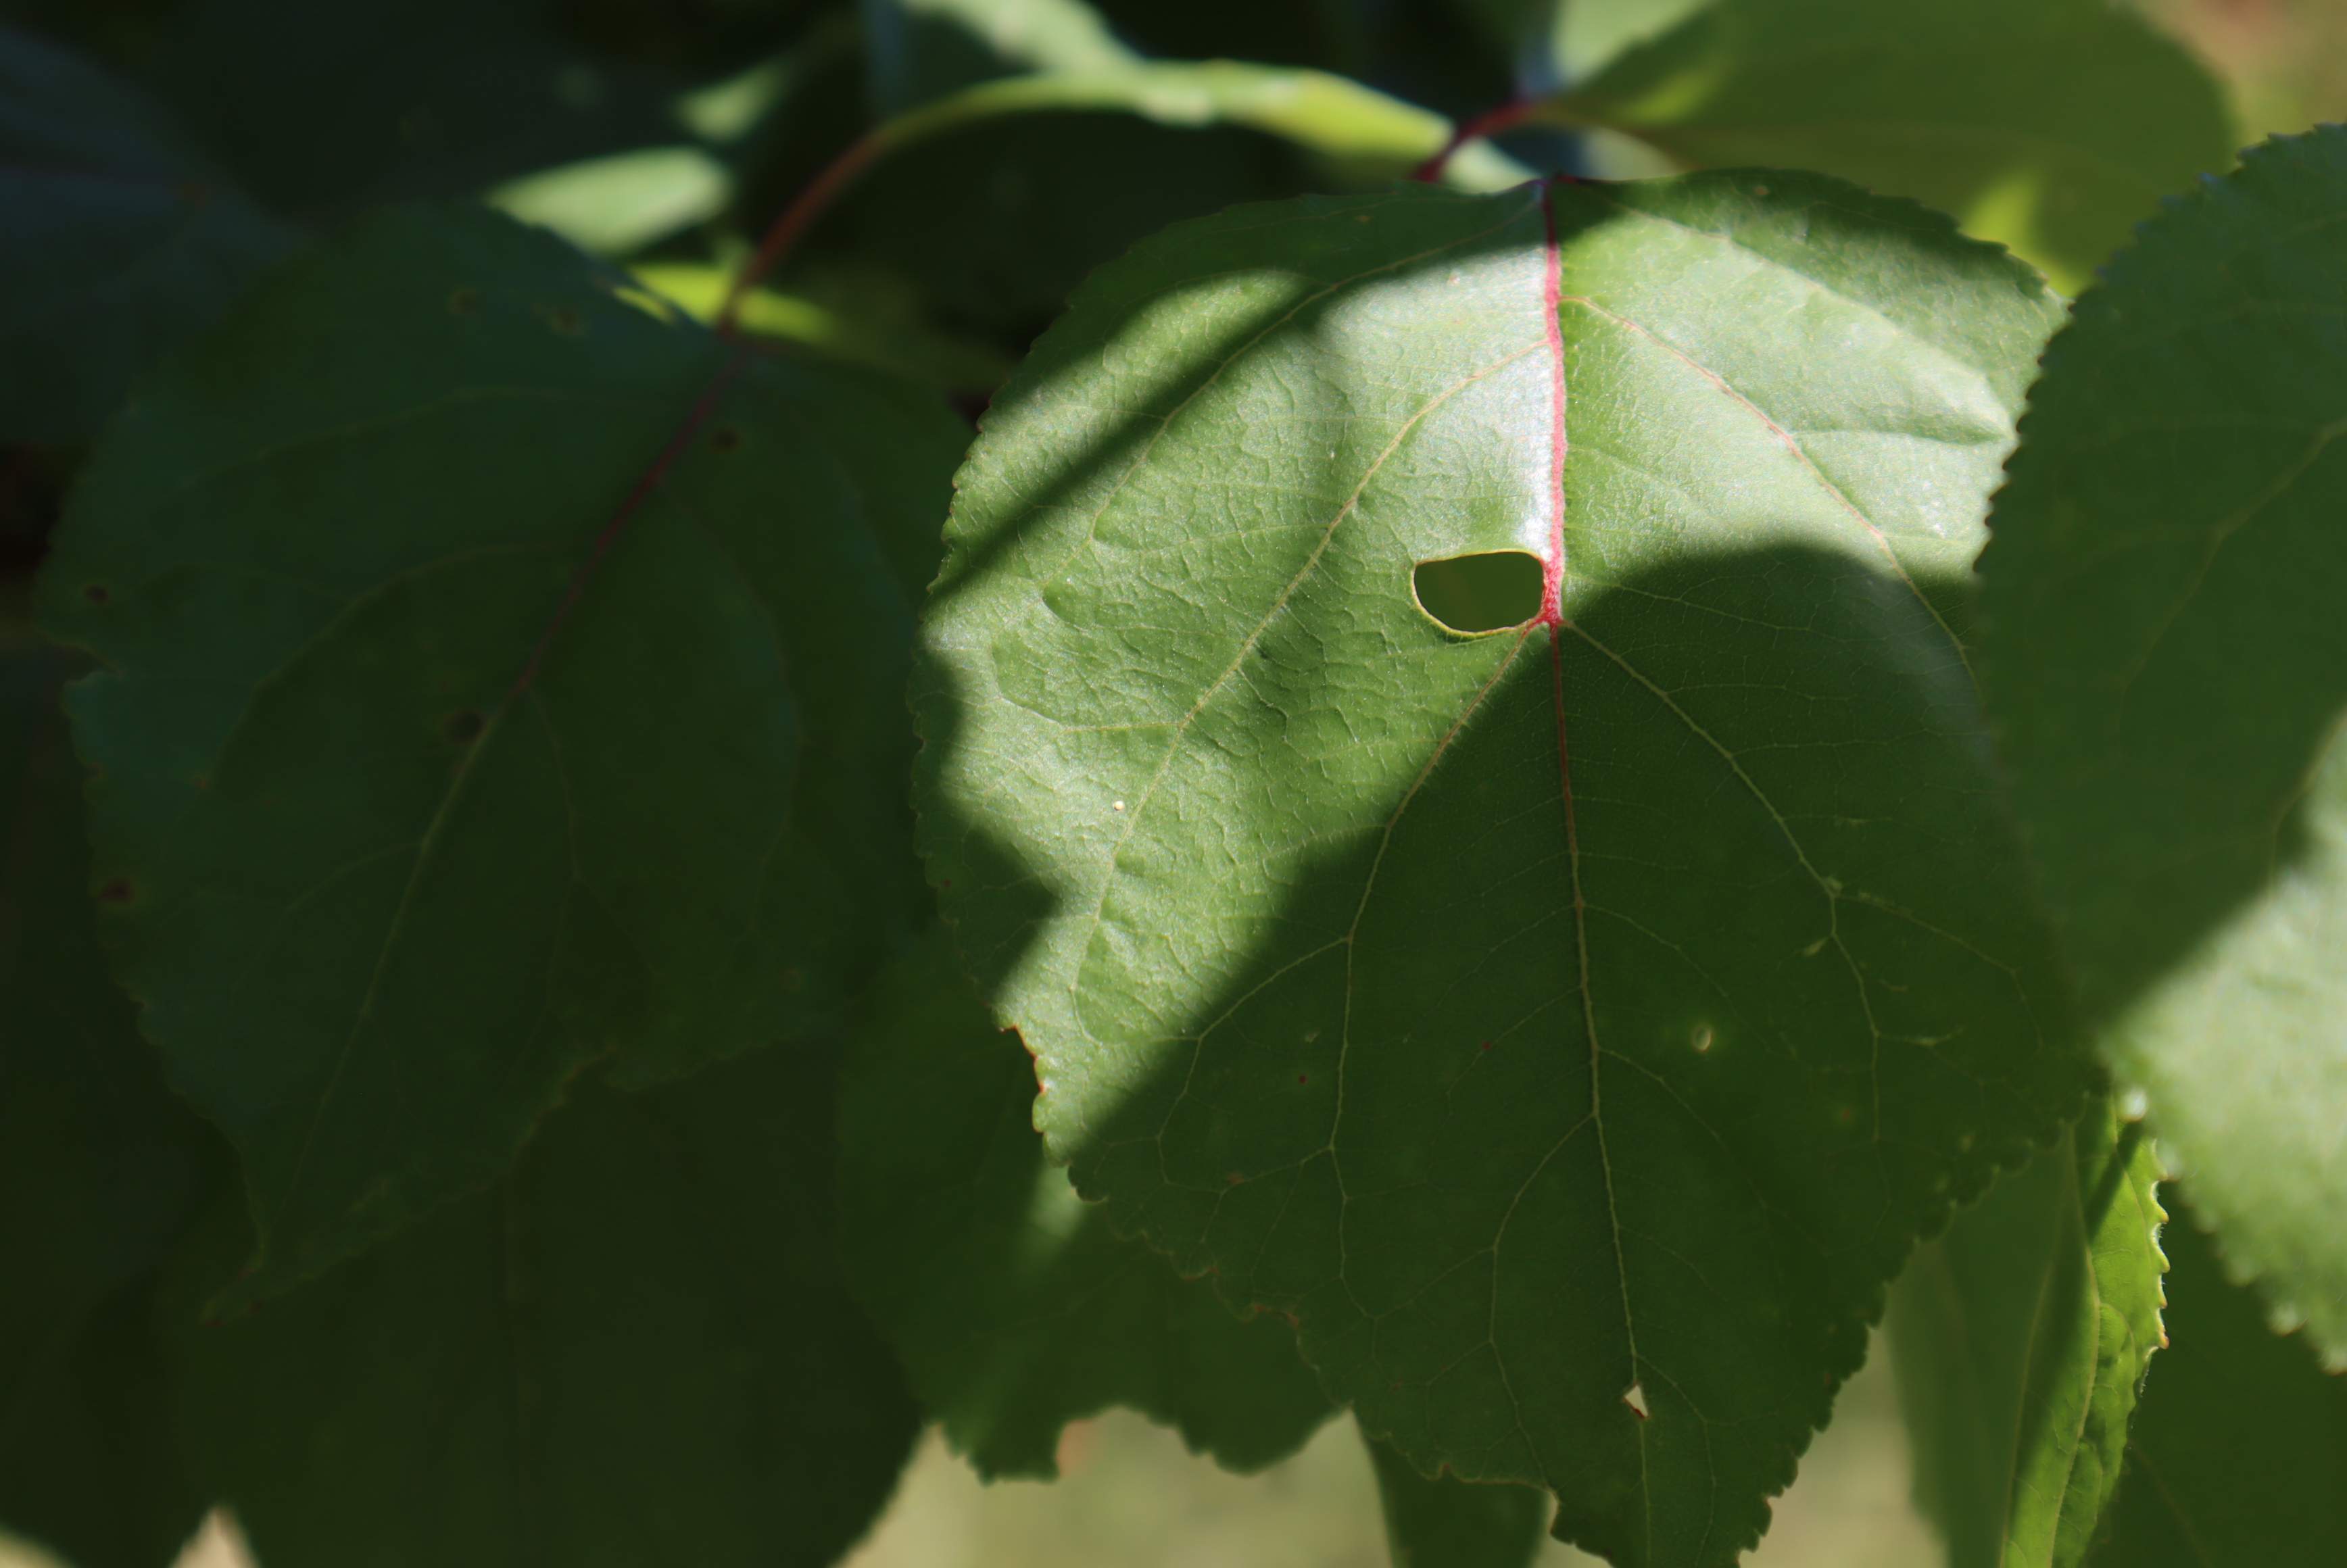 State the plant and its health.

apricot, phytophagous, shot hole disease
